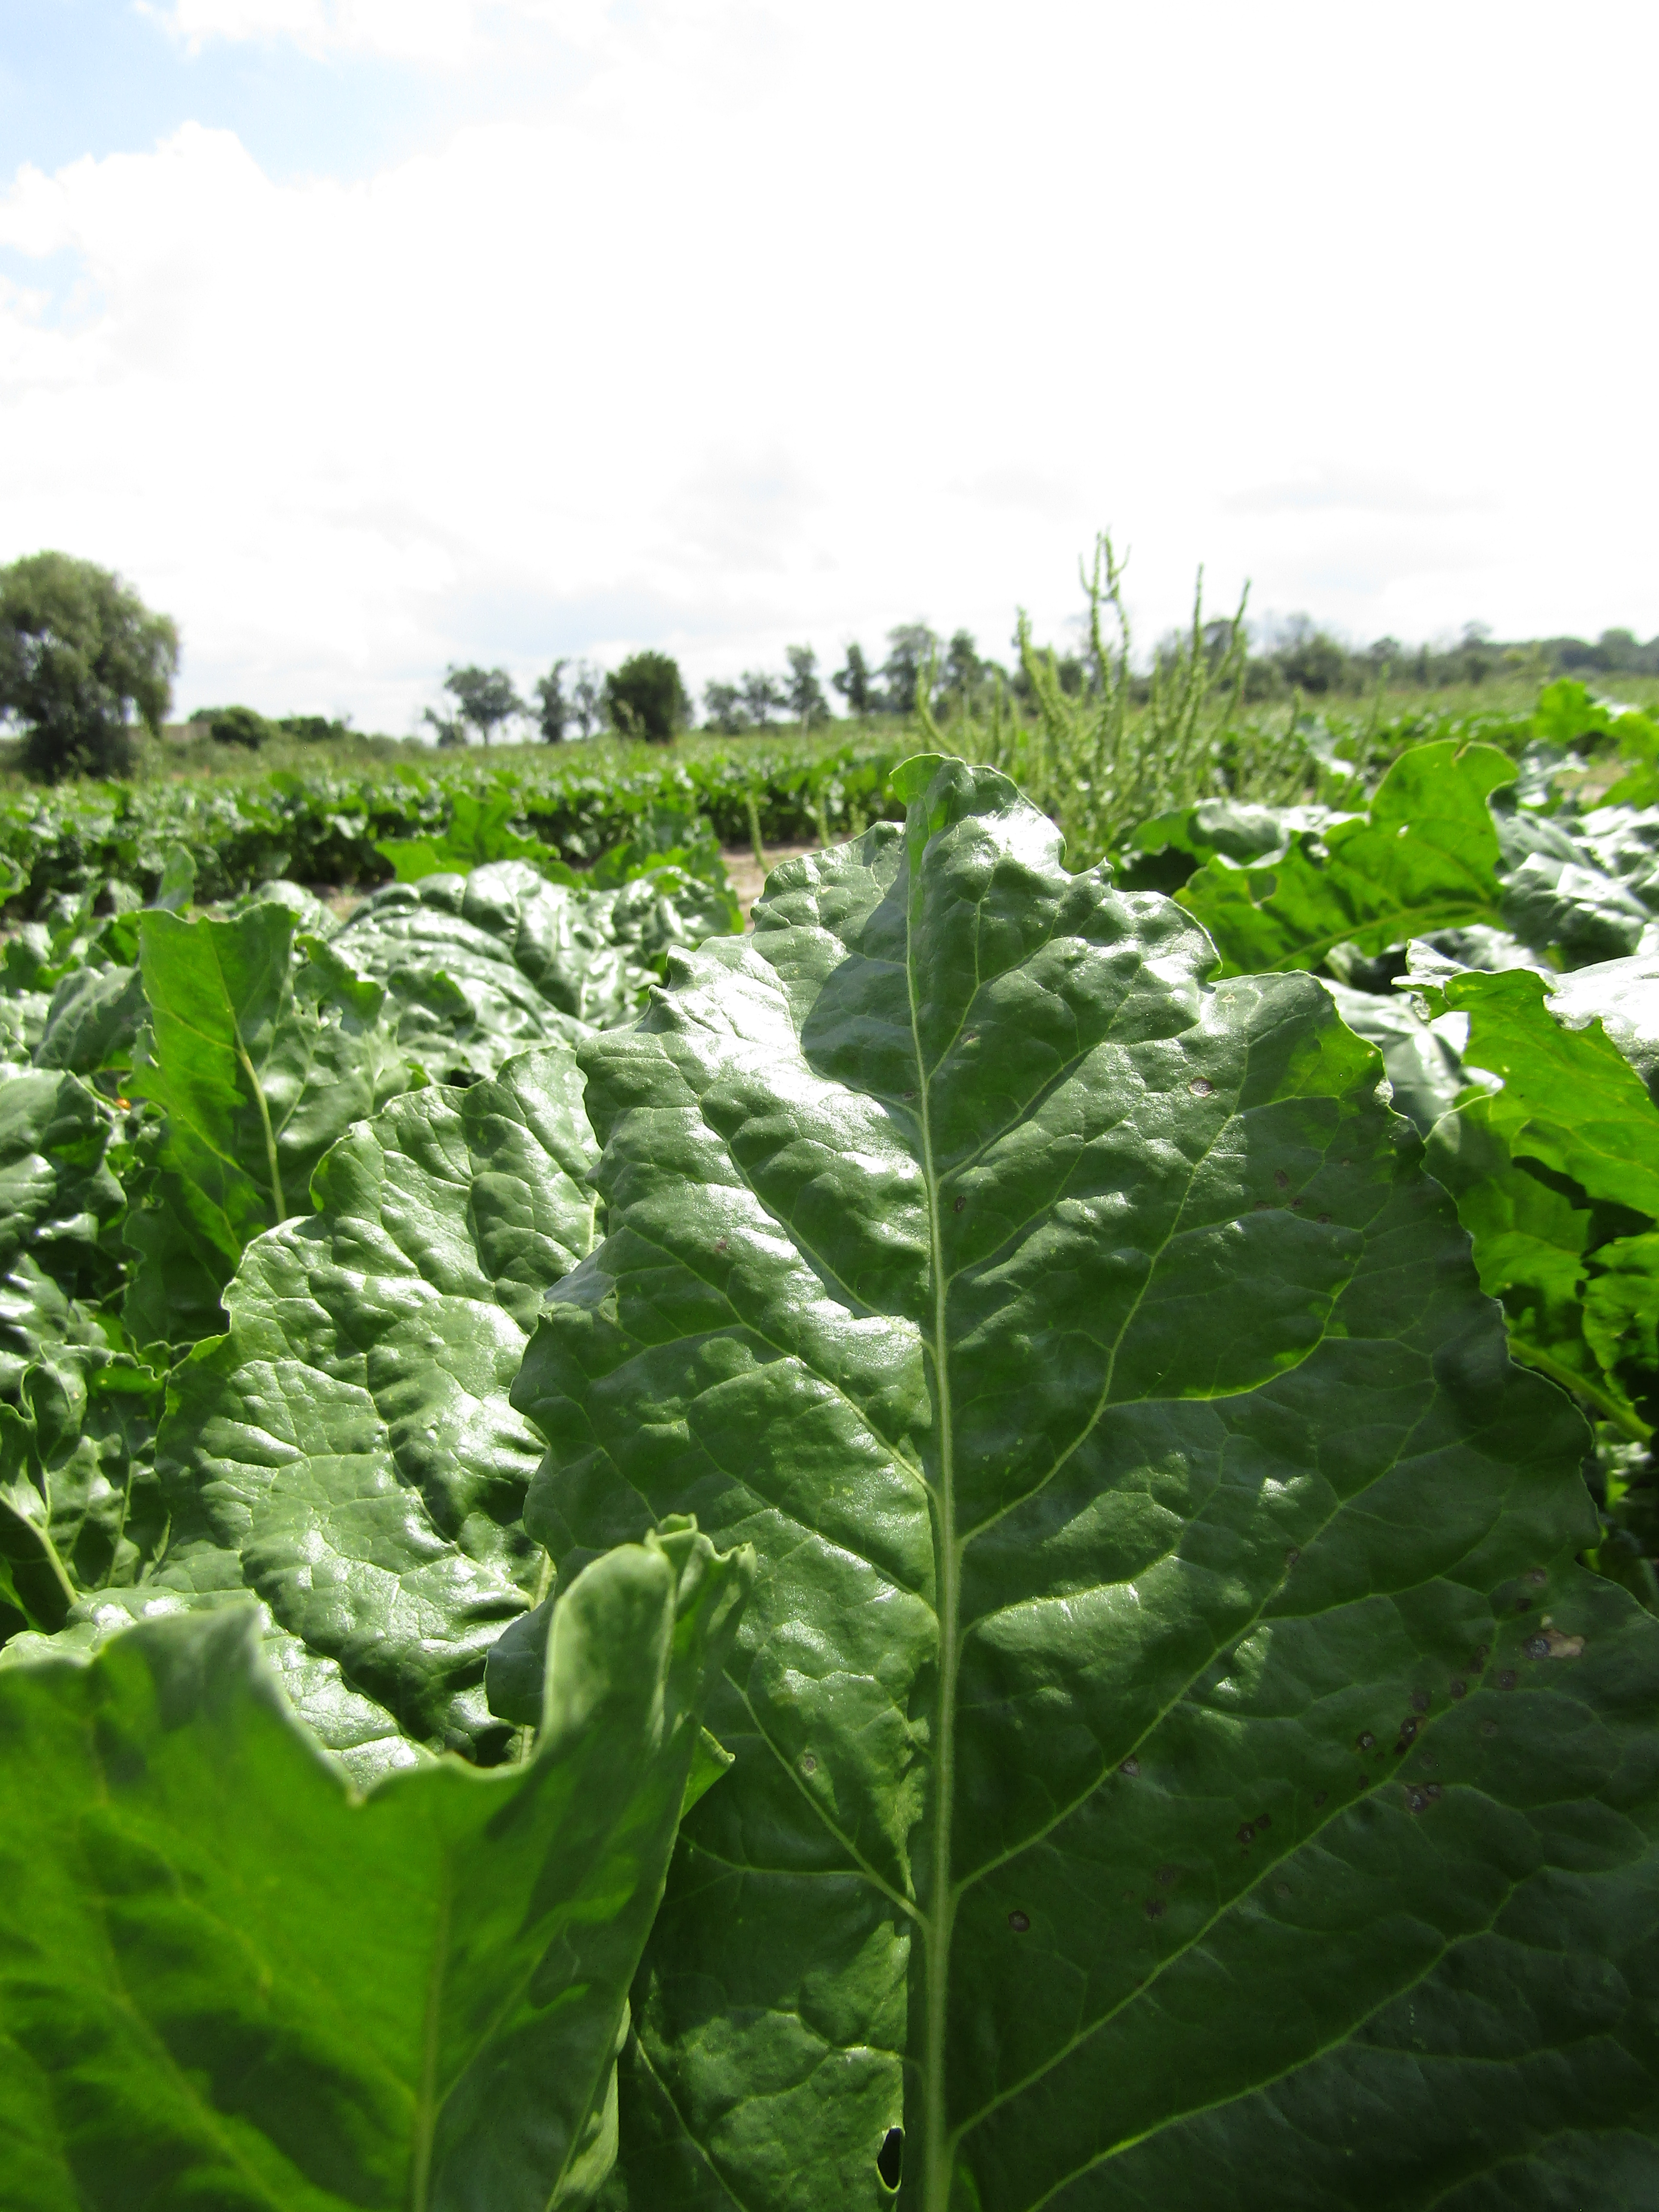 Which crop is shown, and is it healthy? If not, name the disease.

beet, cercospora
